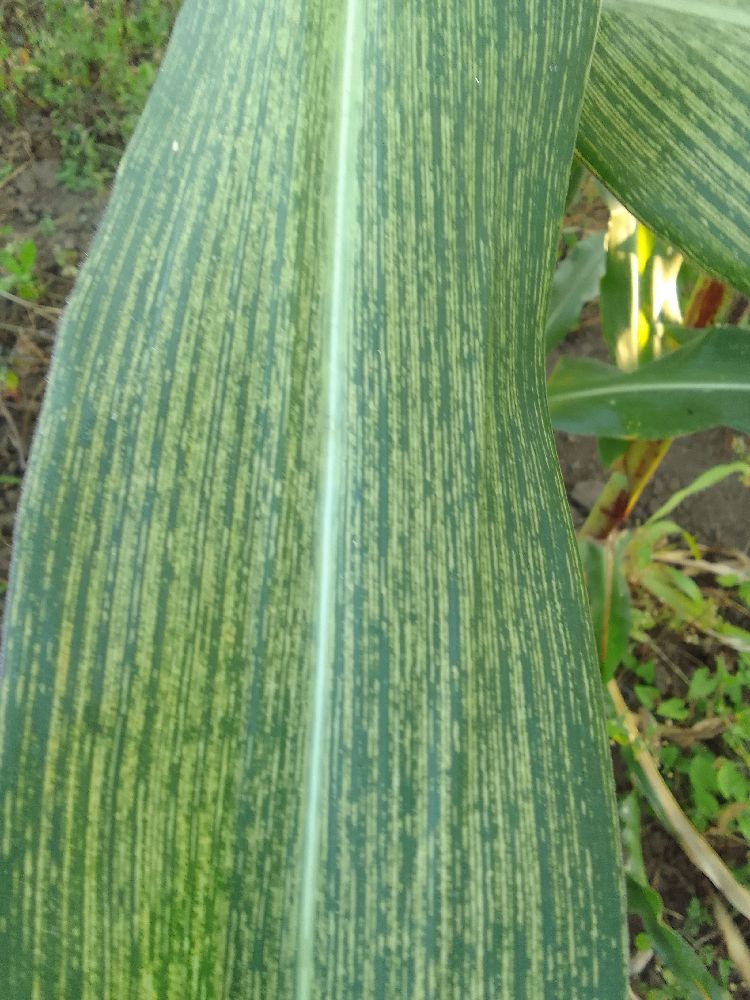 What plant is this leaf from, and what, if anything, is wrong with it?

maize, maize streak virus
